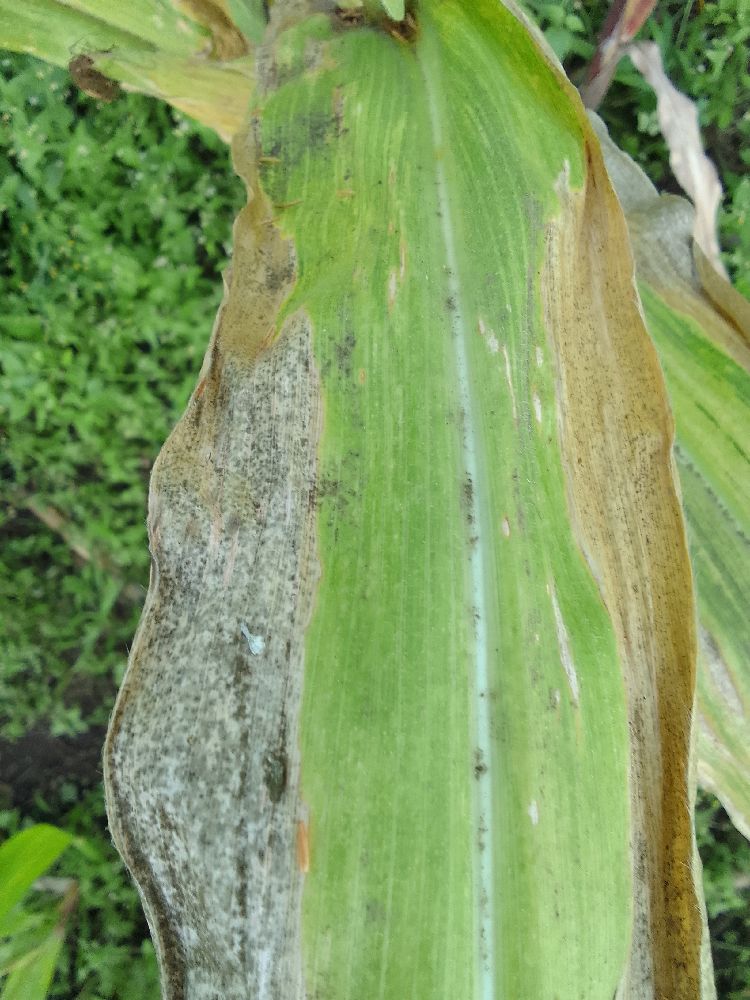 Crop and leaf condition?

maize, maize lethal necrosis
